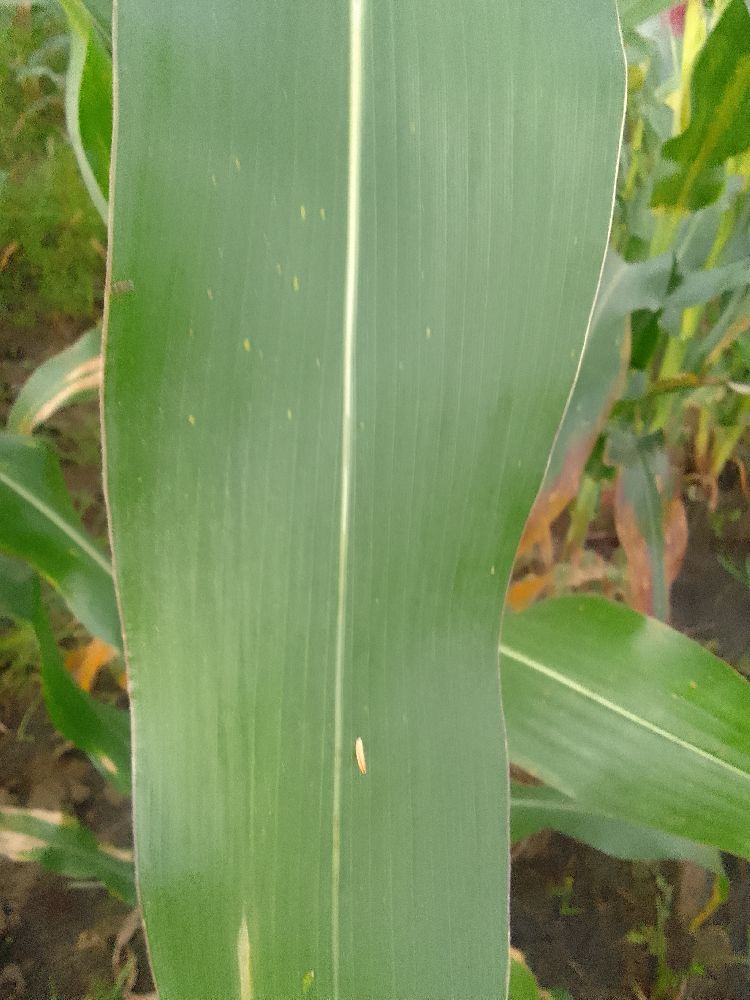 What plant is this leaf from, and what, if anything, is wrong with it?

common bean, healthy
